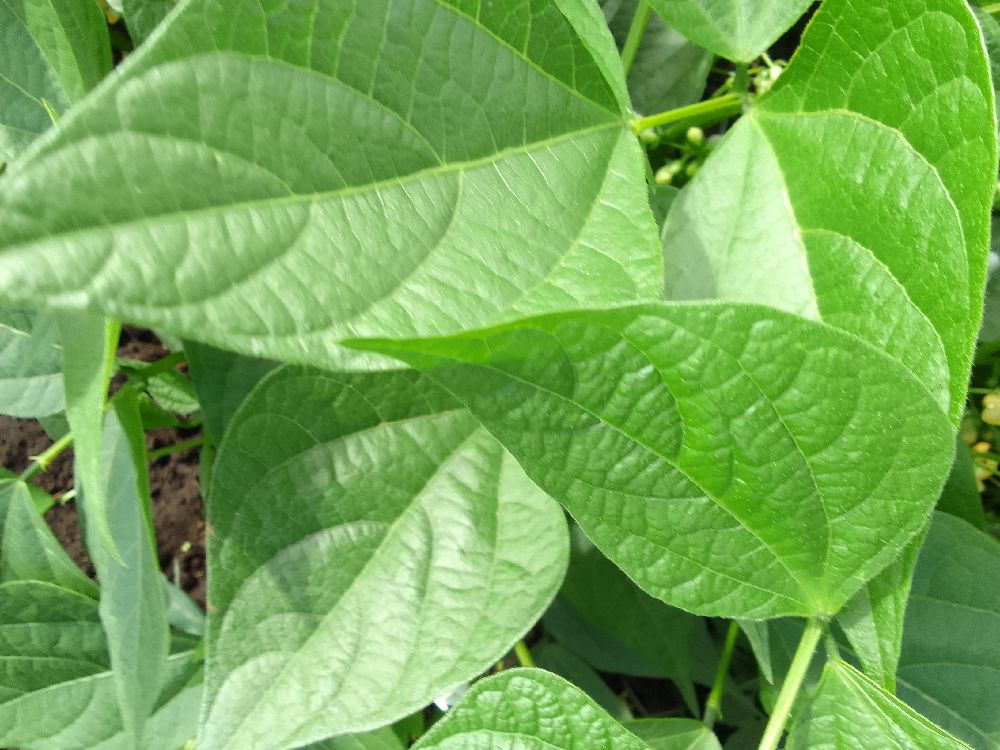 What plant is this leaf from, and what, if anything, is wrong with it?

common bean, healthy
